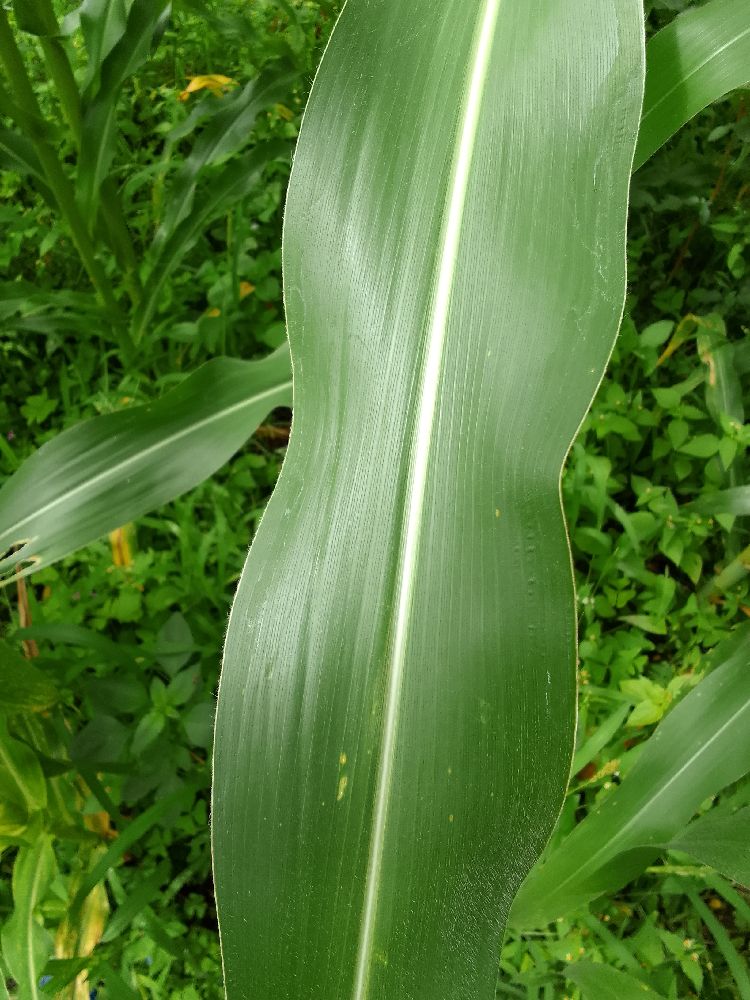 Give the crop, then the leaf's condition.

maize, healthy
